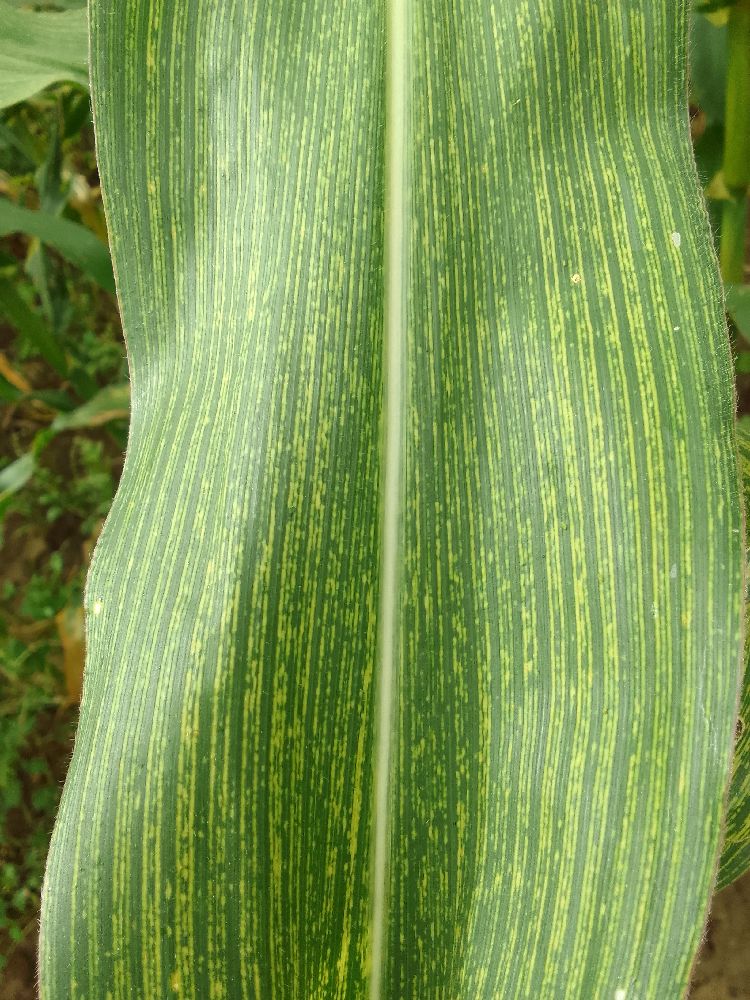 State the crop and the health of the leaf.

maize, maize streak virus
